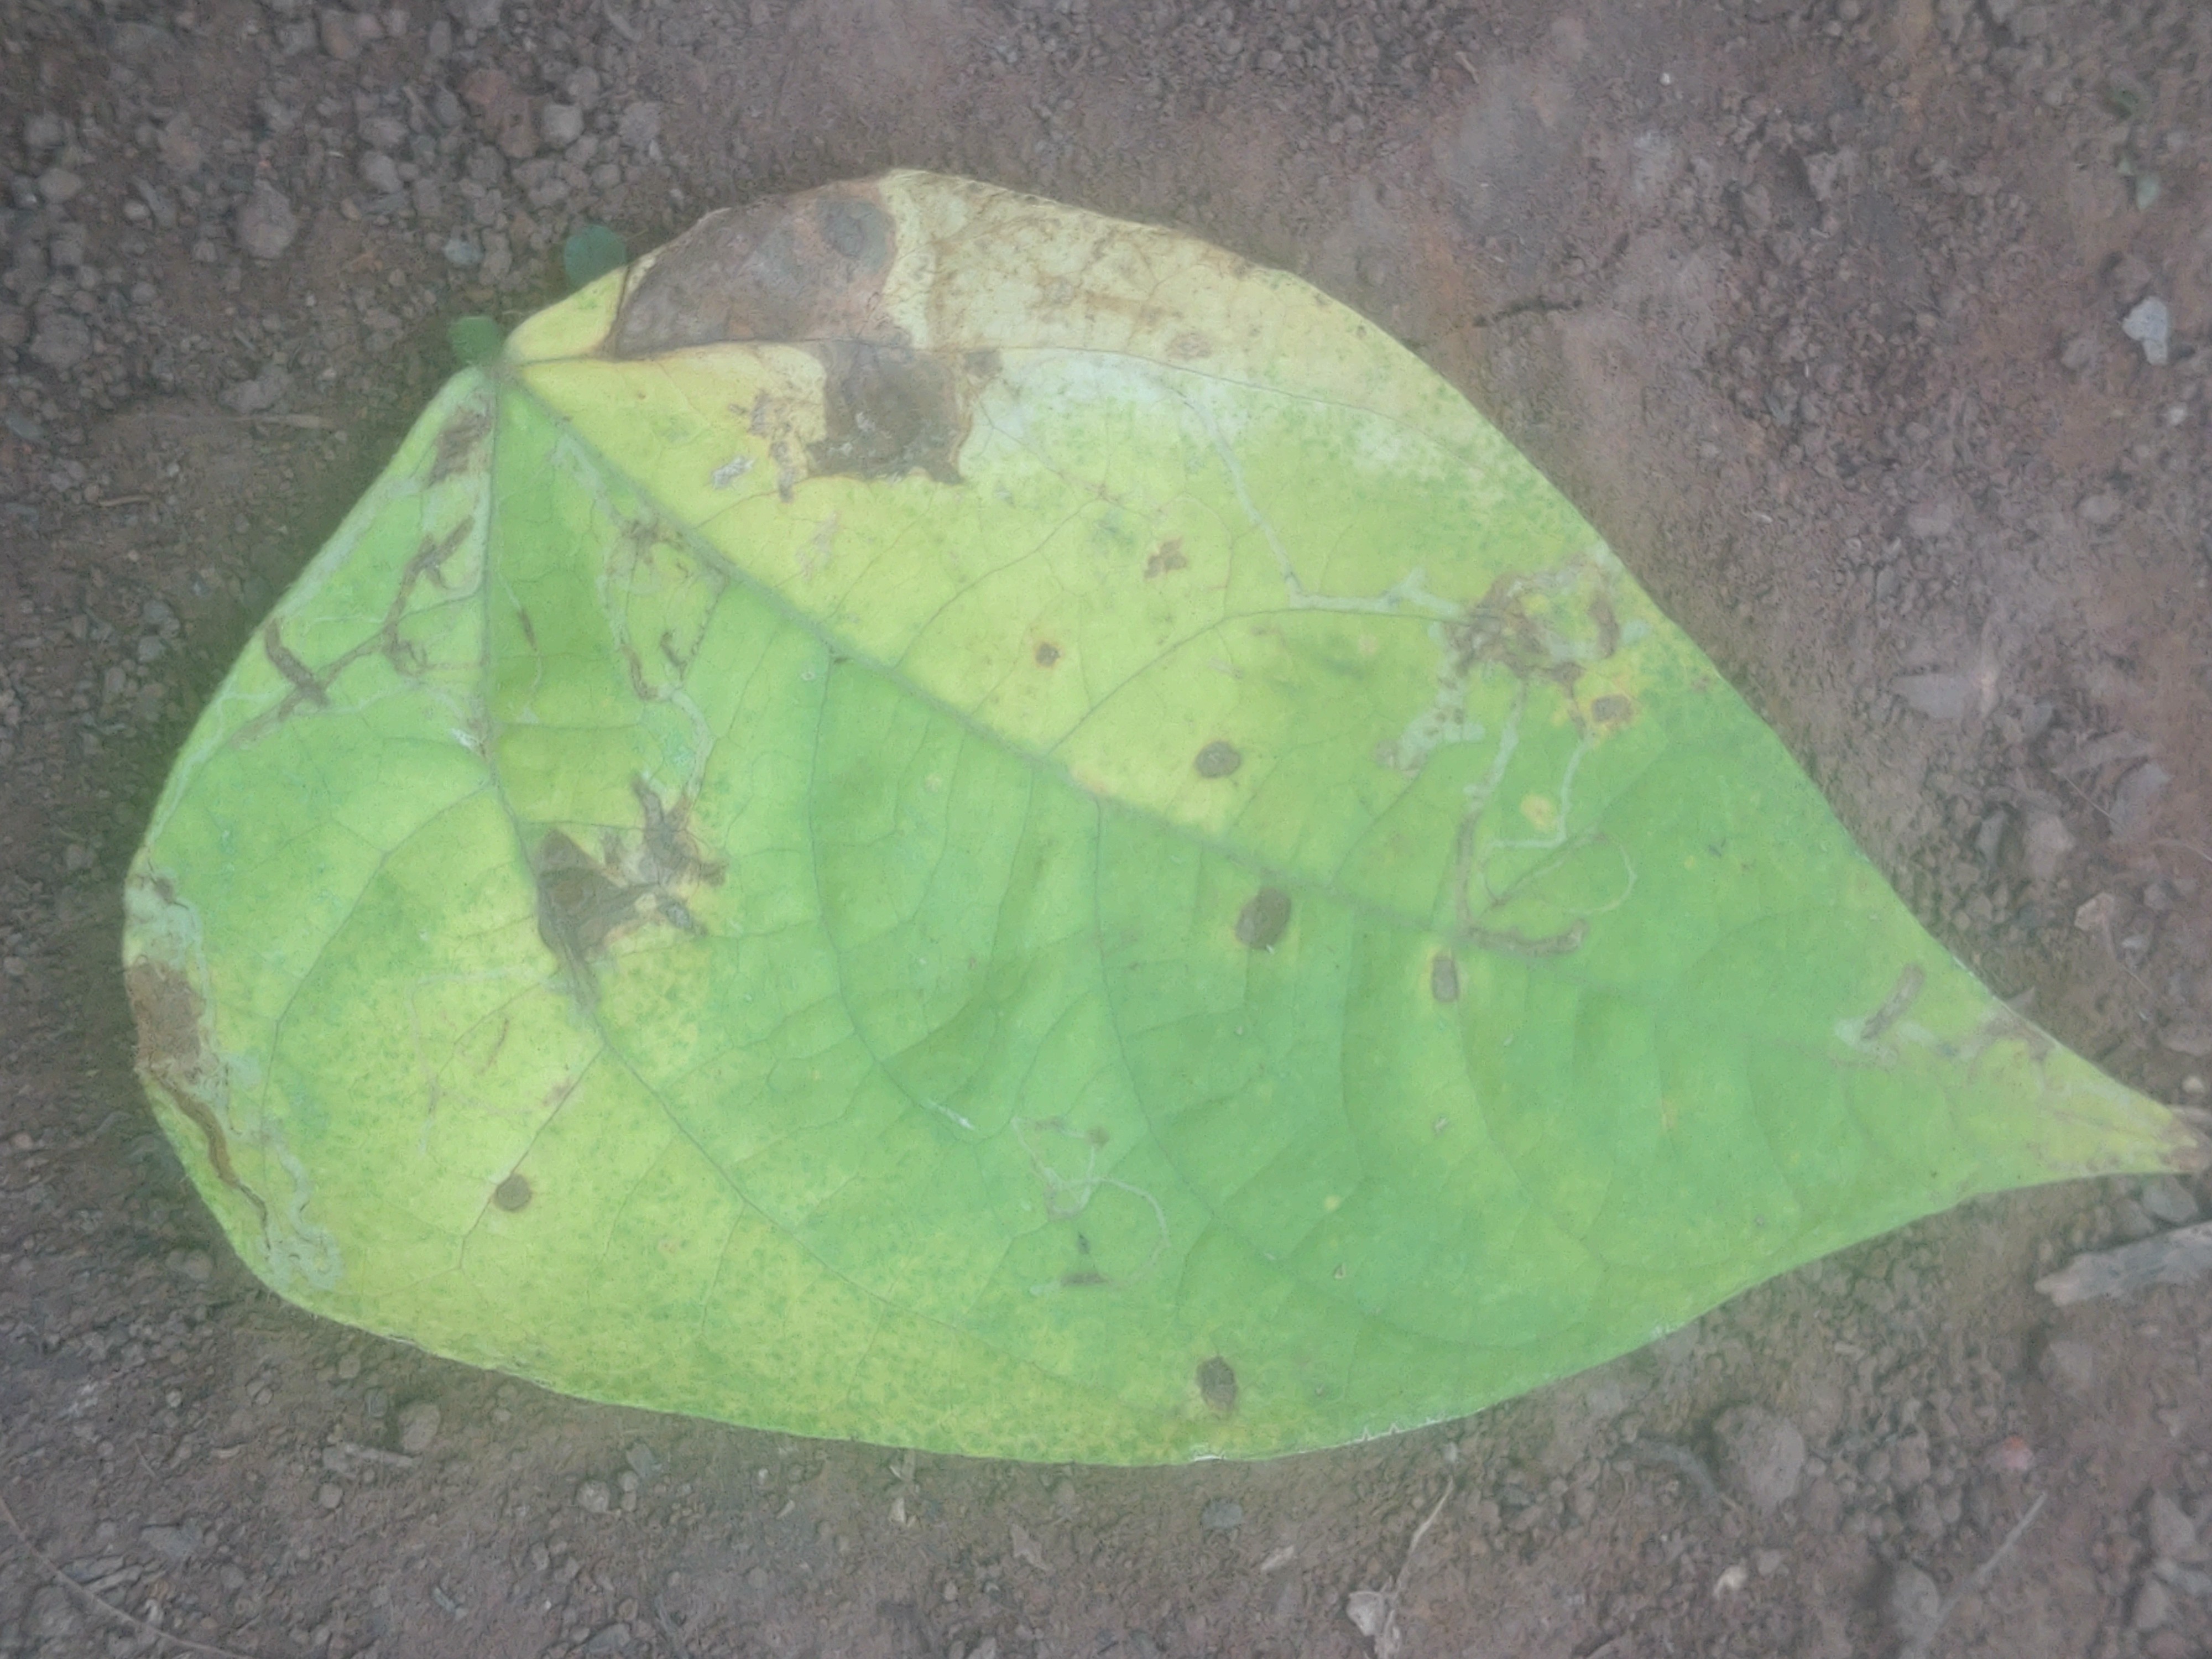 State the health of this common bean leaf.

anthracnose
